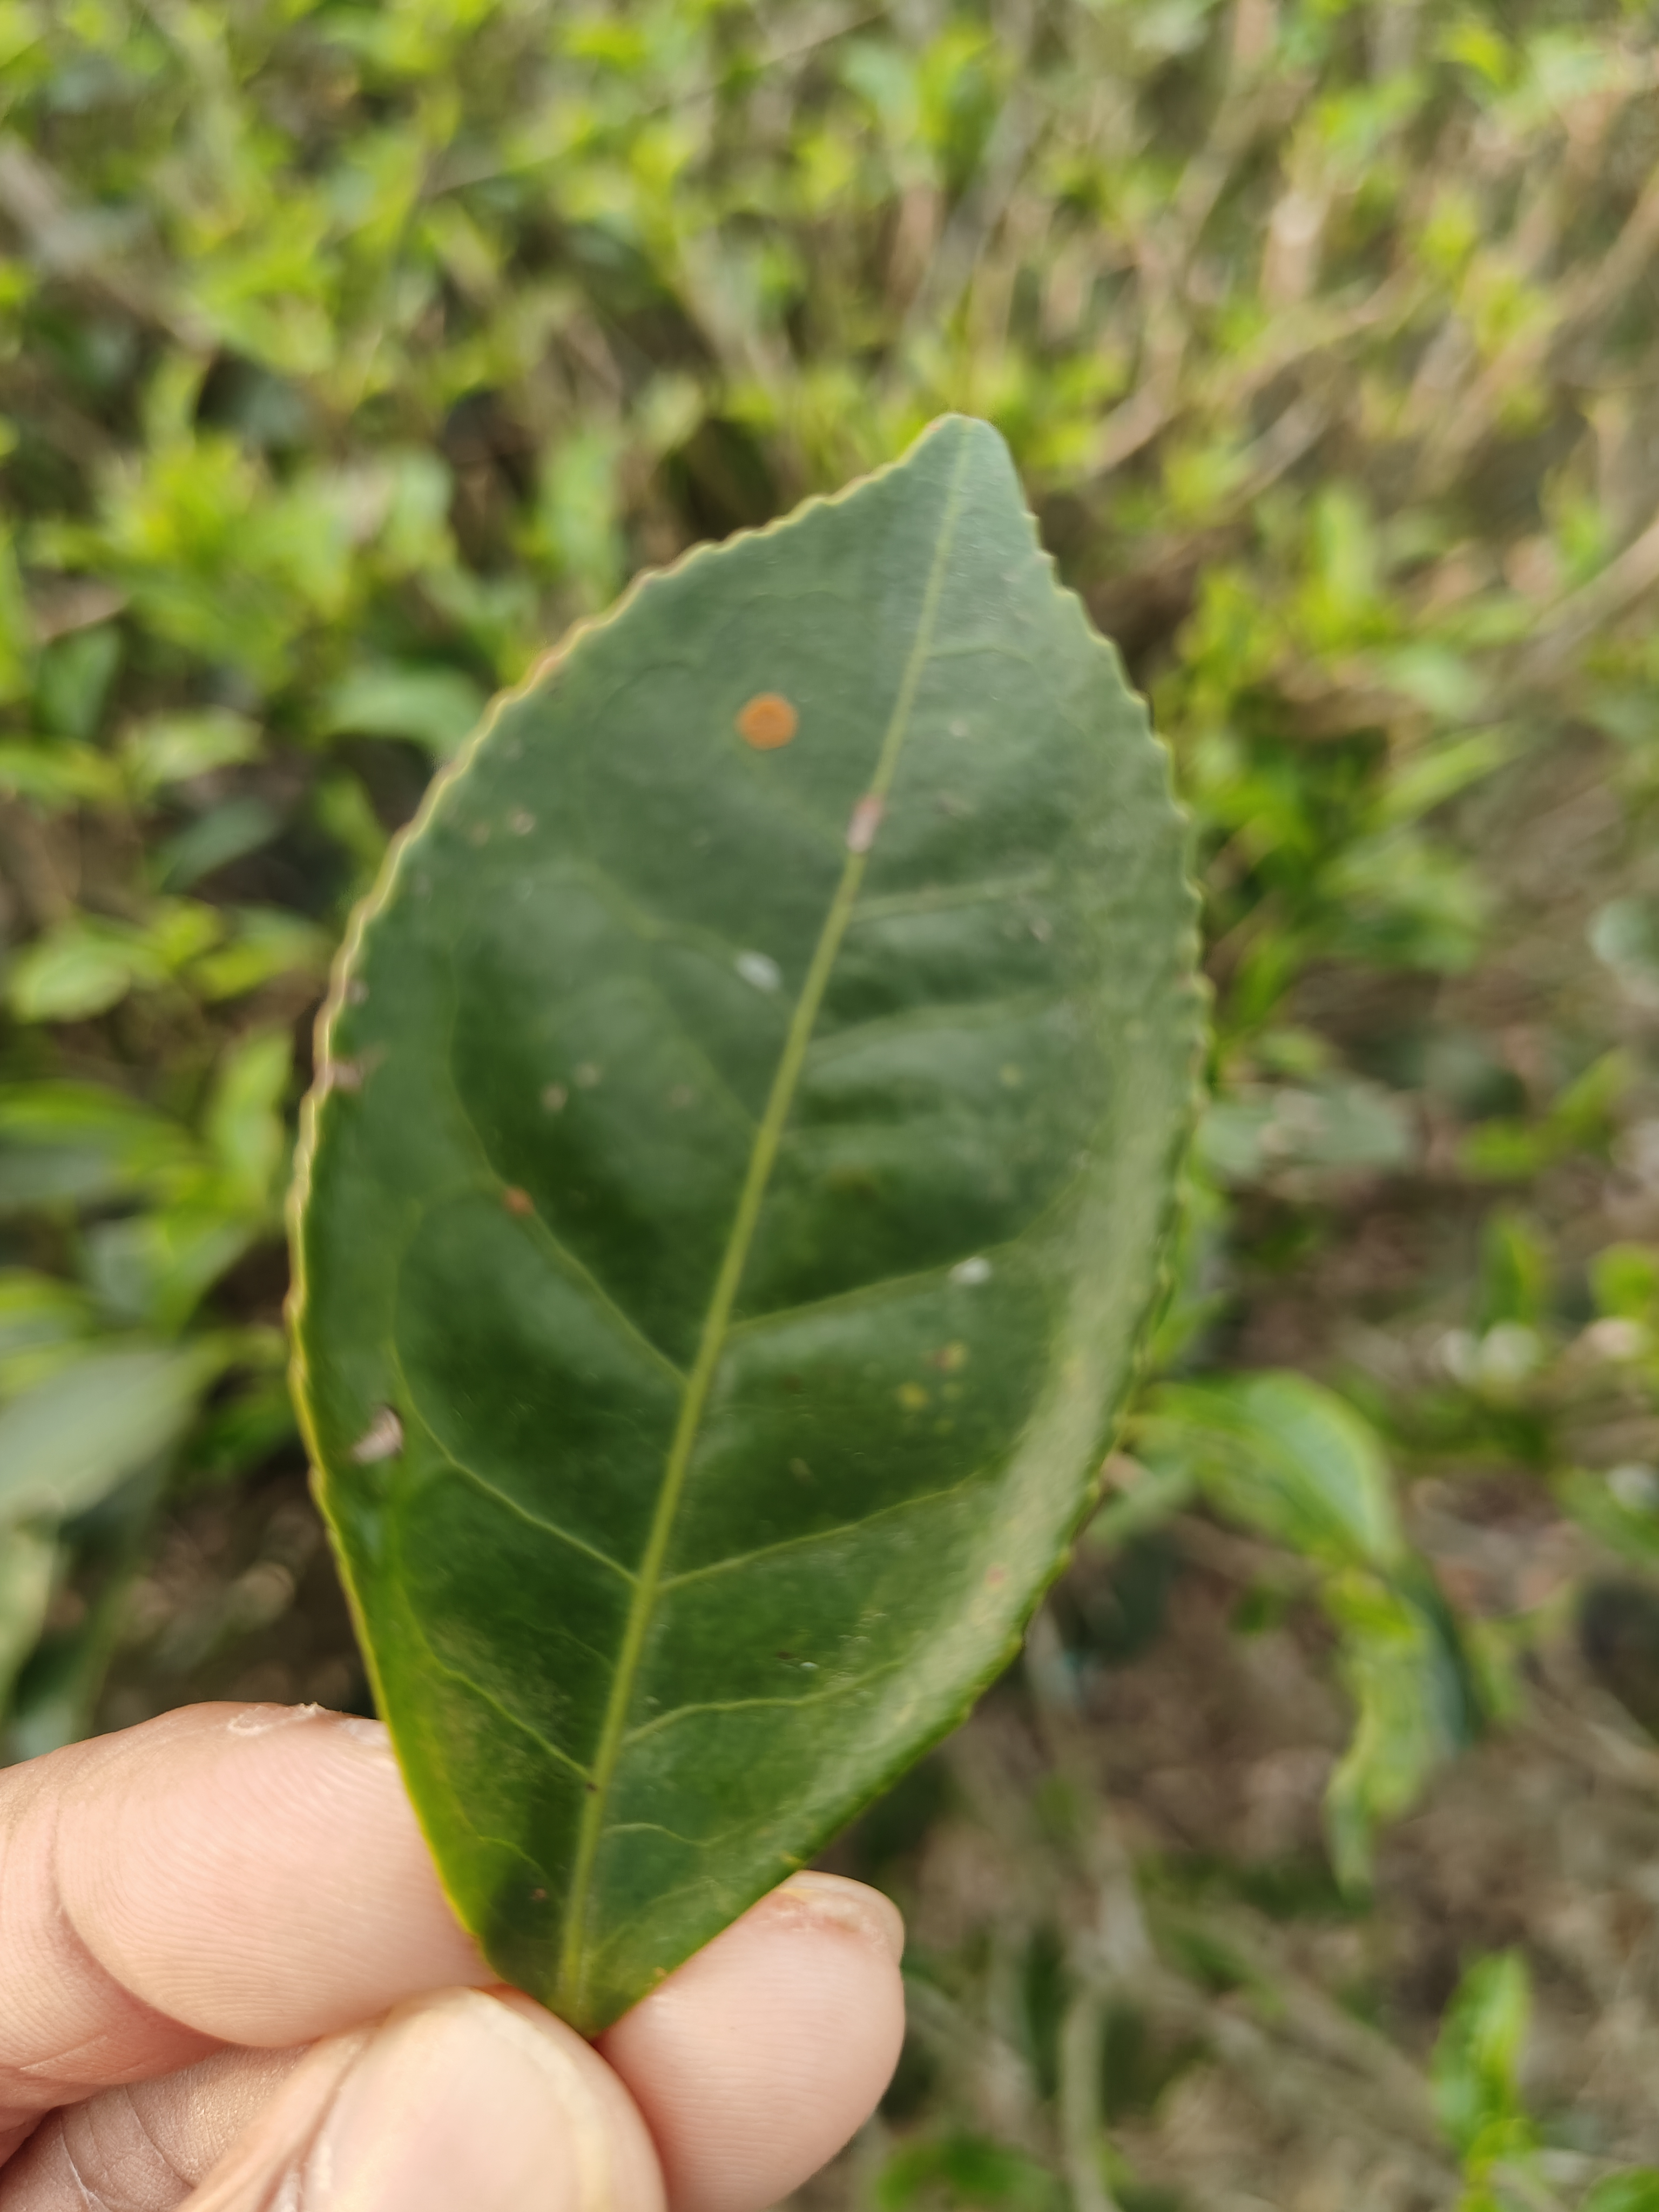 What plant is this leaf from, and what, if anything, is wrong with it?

tea, red rust
